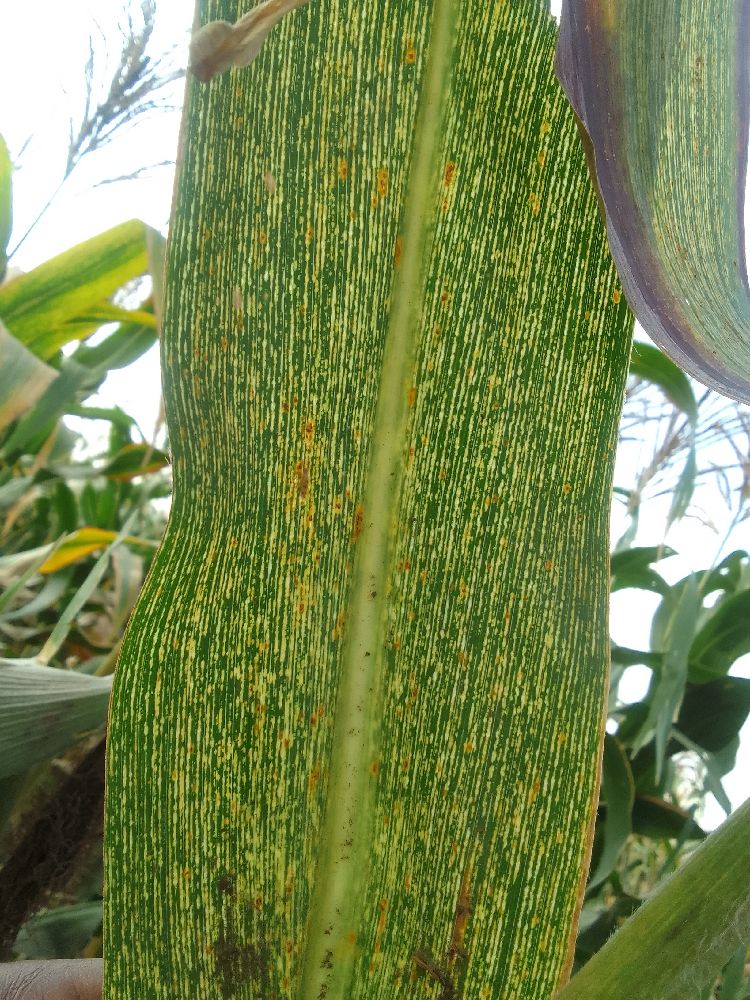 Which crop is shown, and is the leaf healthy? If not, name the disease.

maize, maize streak virus
